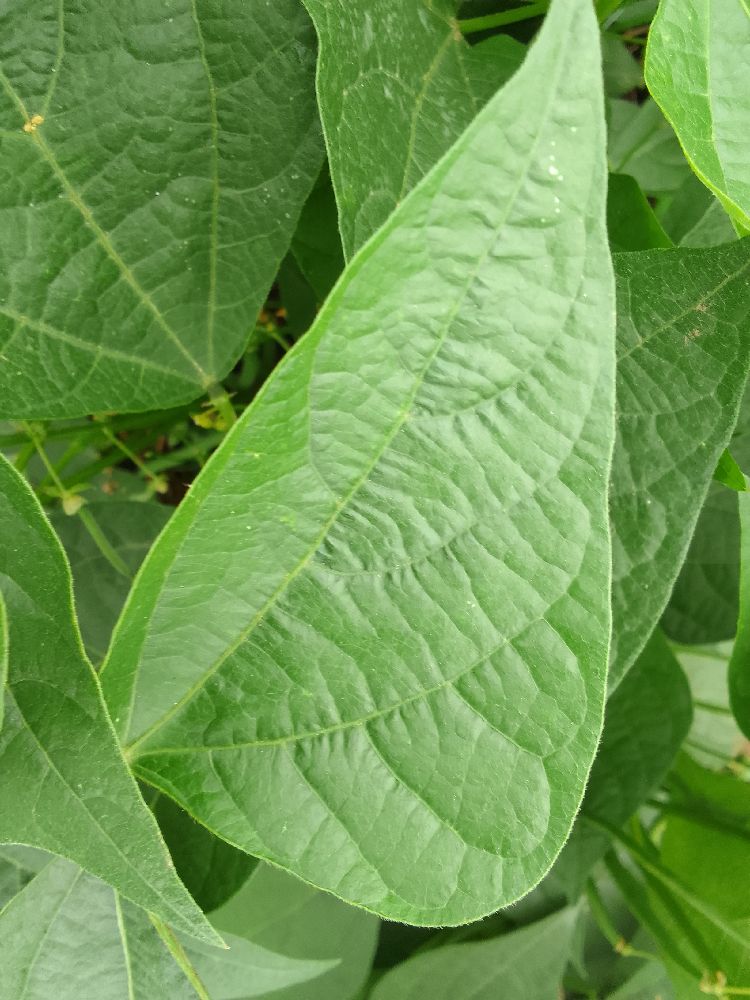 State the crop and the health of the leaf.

common bean, healthy
